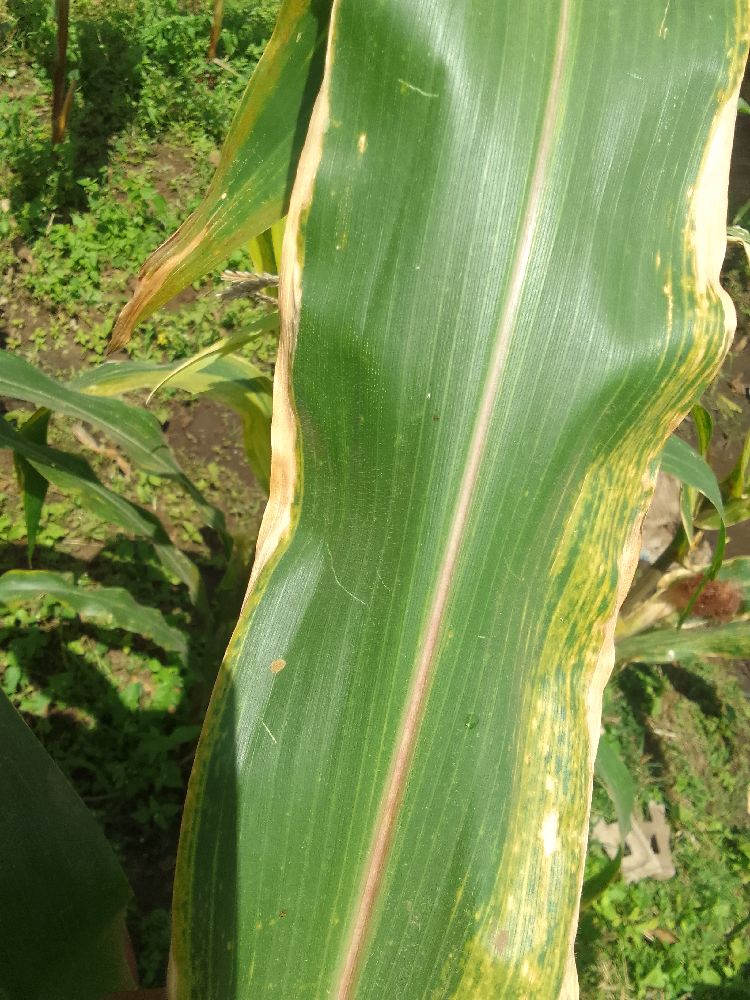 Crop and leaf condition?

maize, maize lethal necrosis
